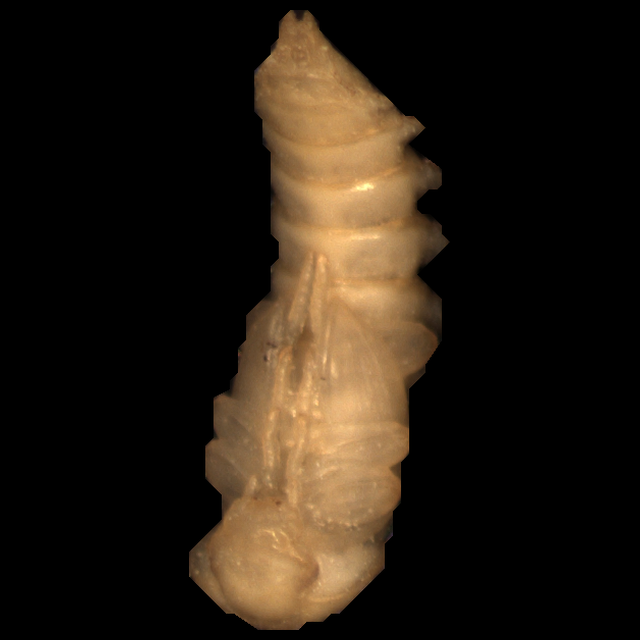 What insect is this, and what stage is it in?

mealworm pupa
